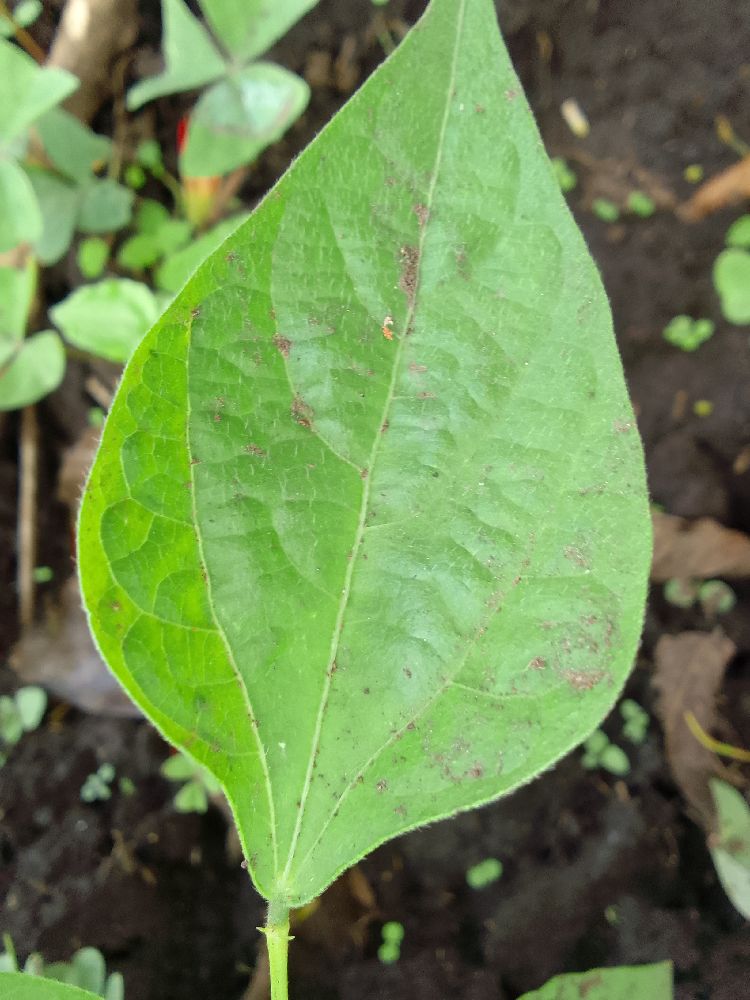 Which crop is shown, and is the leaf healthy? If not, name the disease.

common bean, healthy
